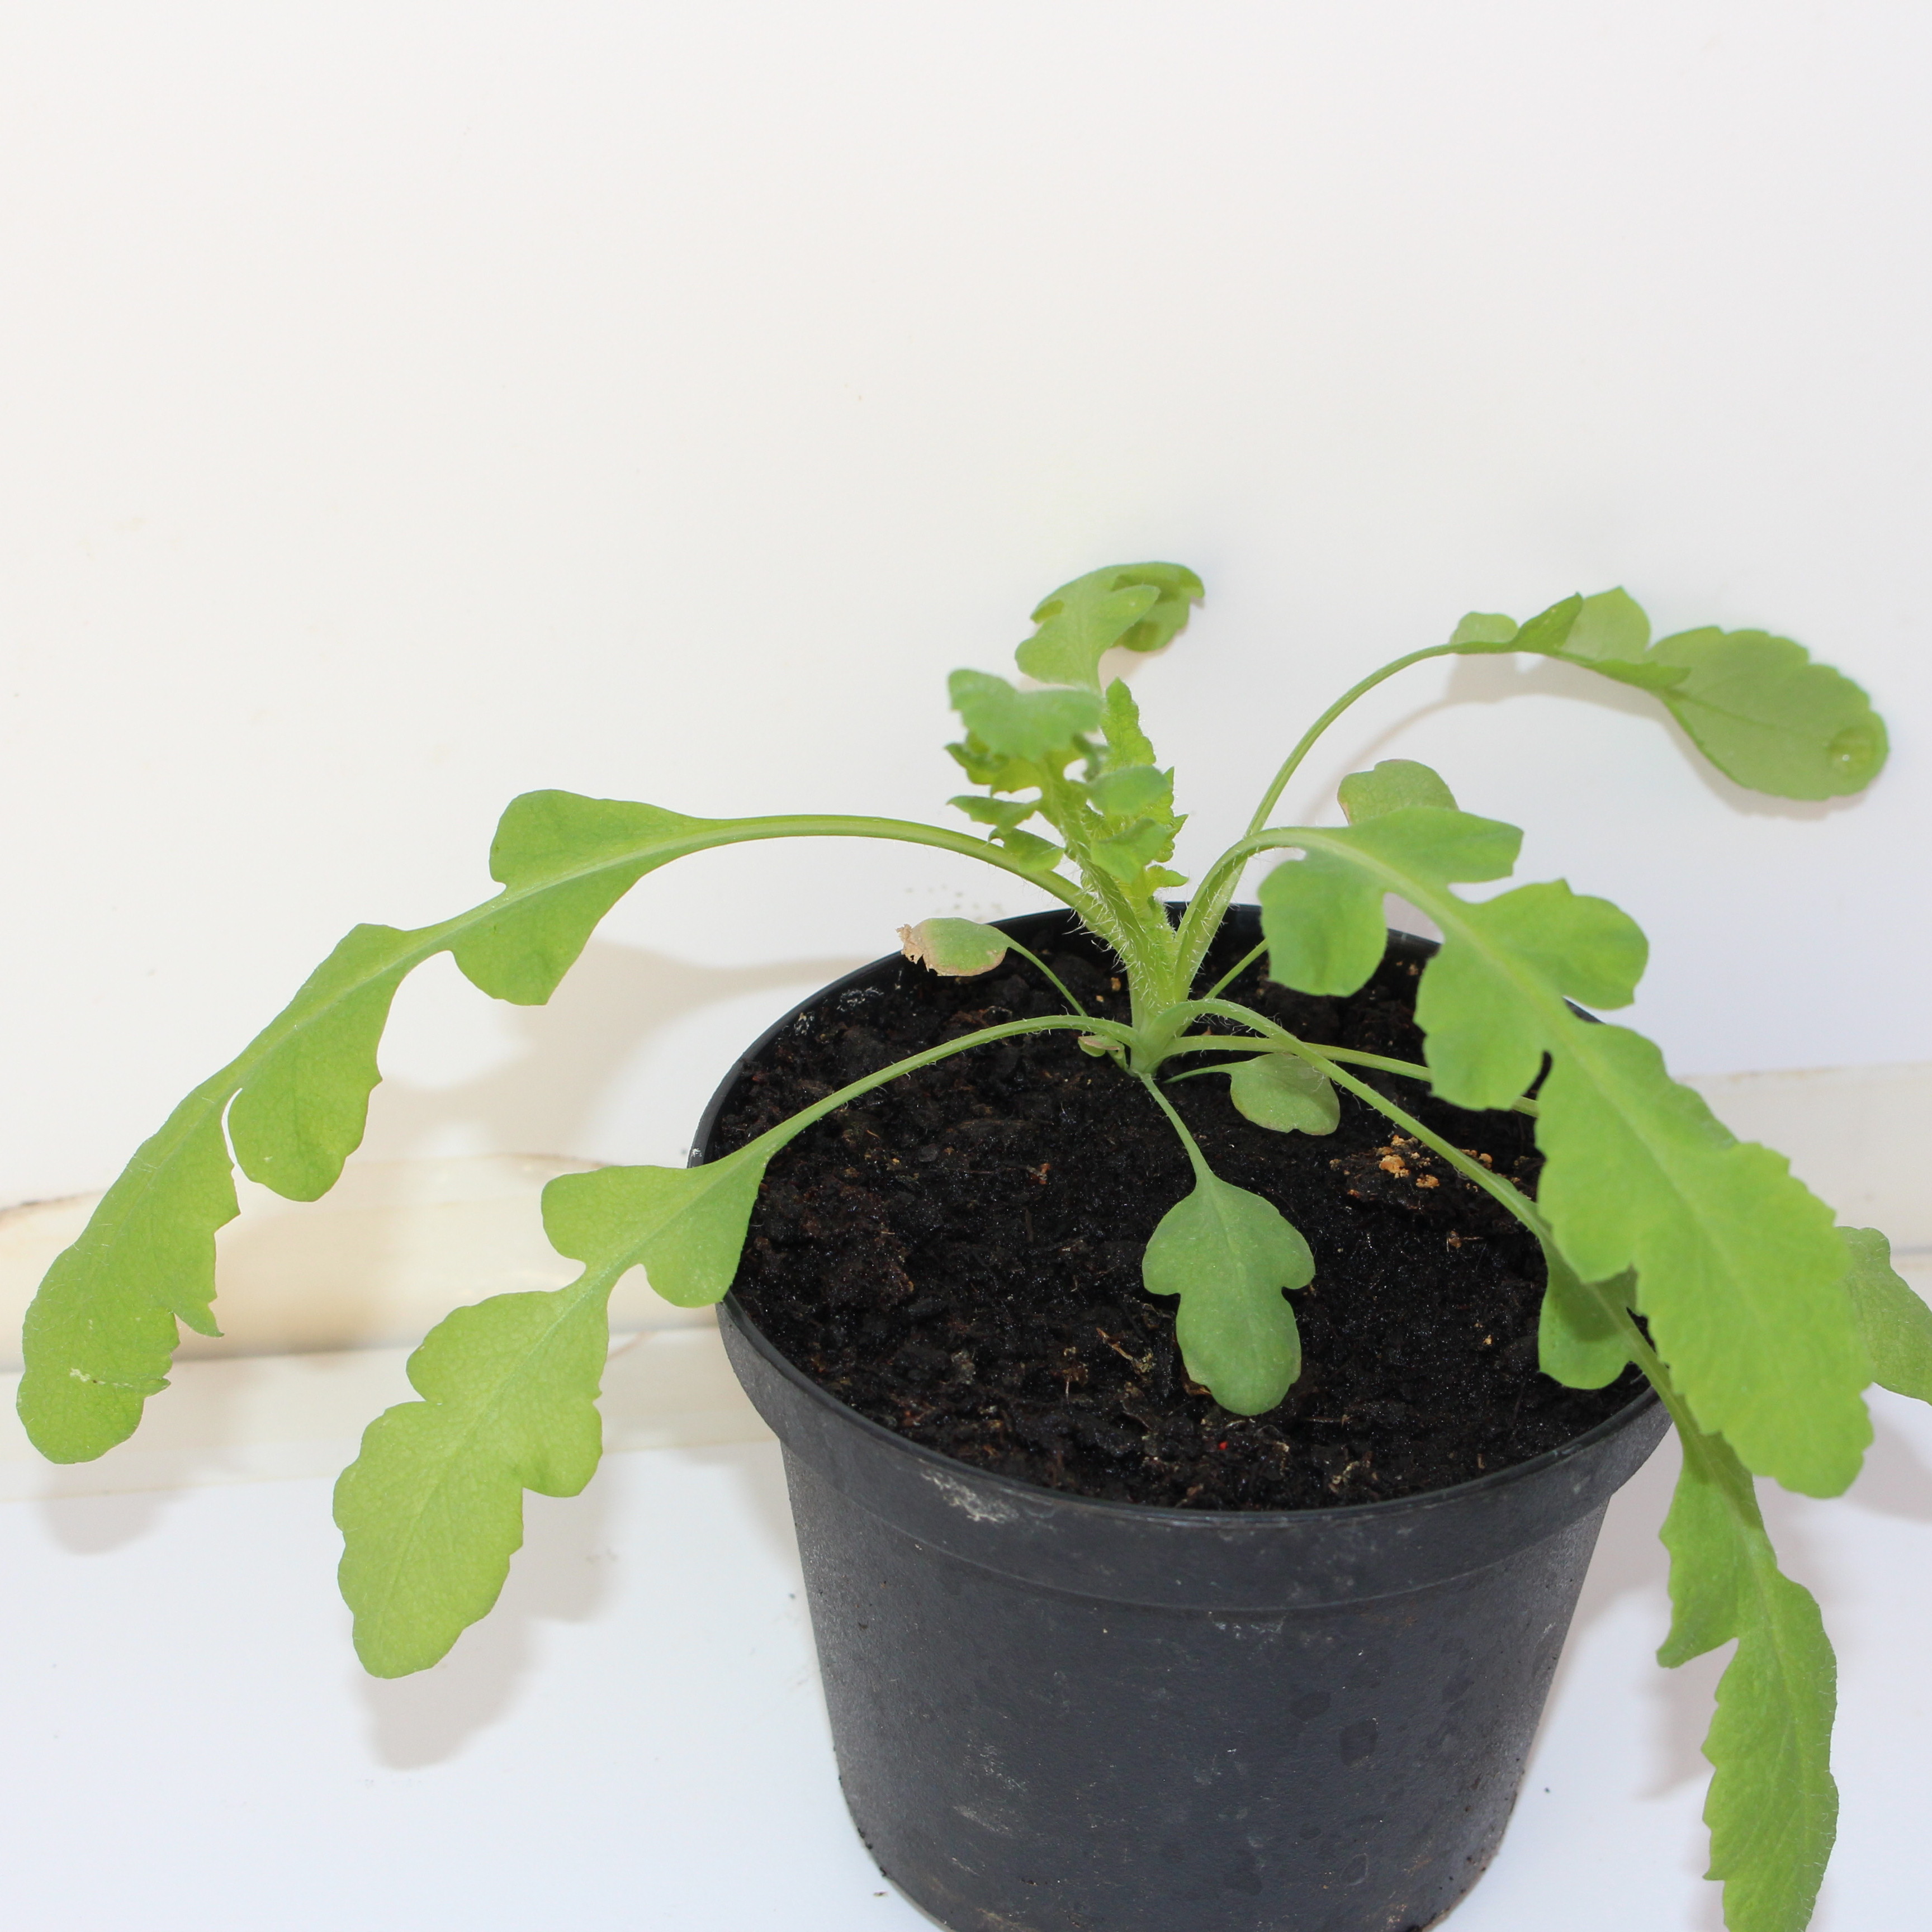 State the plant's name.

Papaver rhoeas
